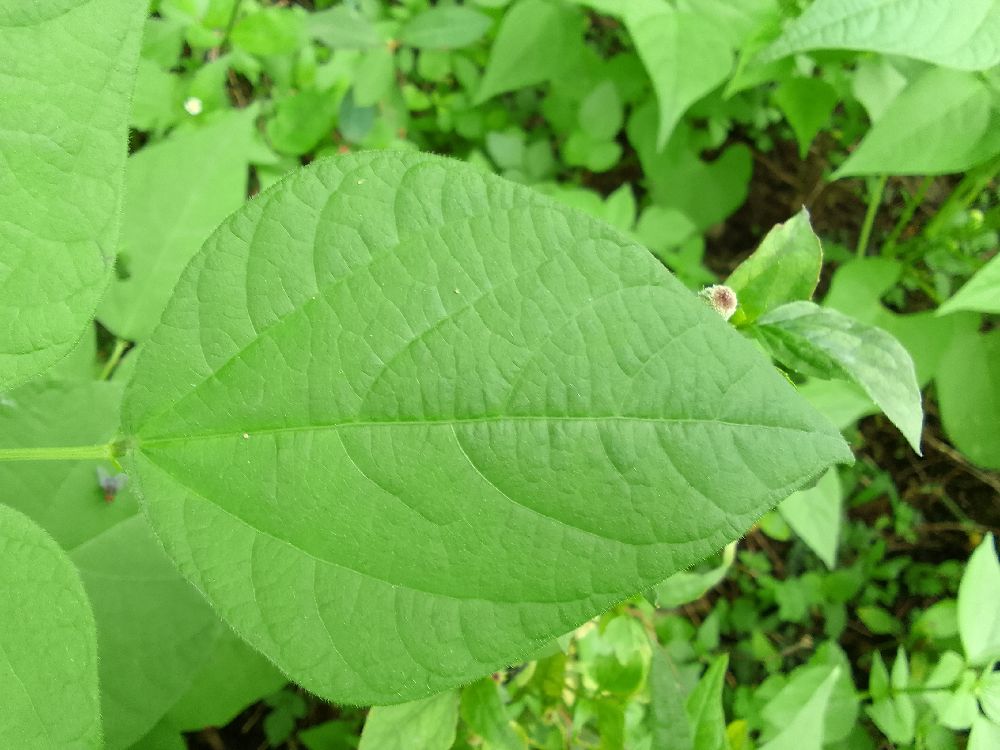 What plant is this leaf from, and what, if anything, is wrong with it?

common bean, healthy
